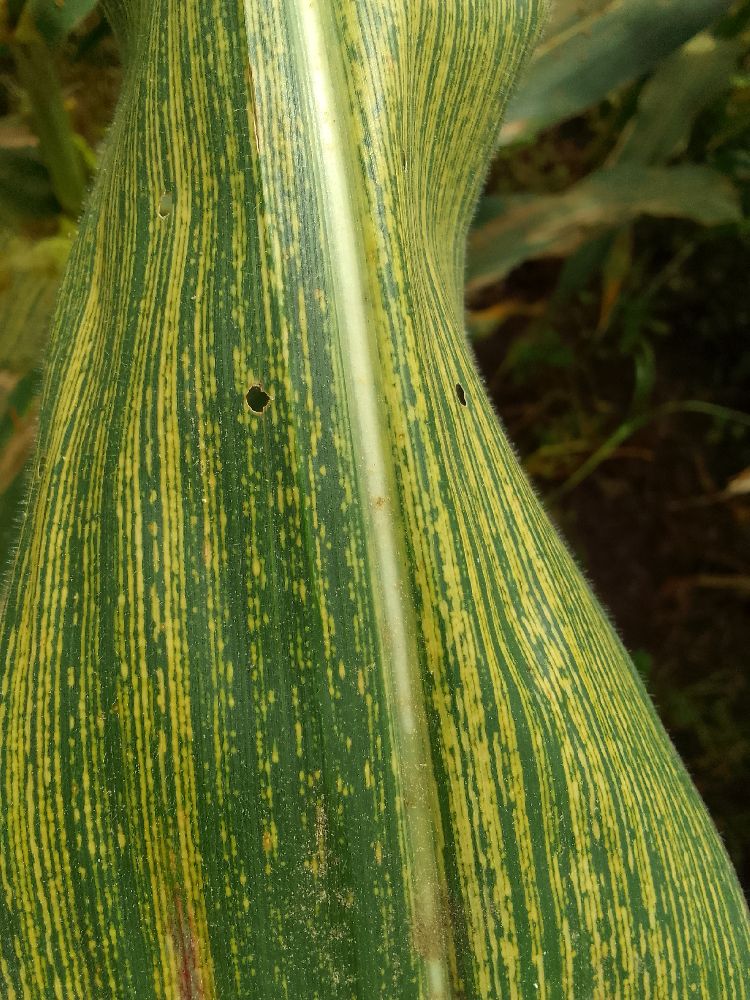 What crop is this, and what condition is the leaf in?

maize, maize streak virus
